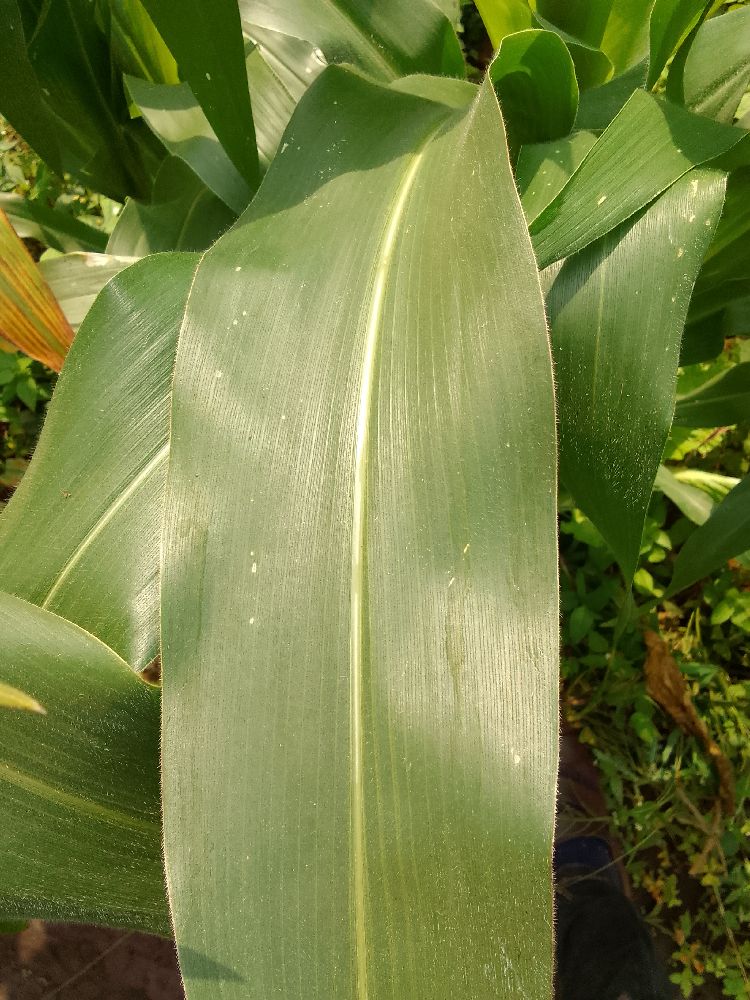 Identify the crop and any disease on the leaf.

maize, healthy
